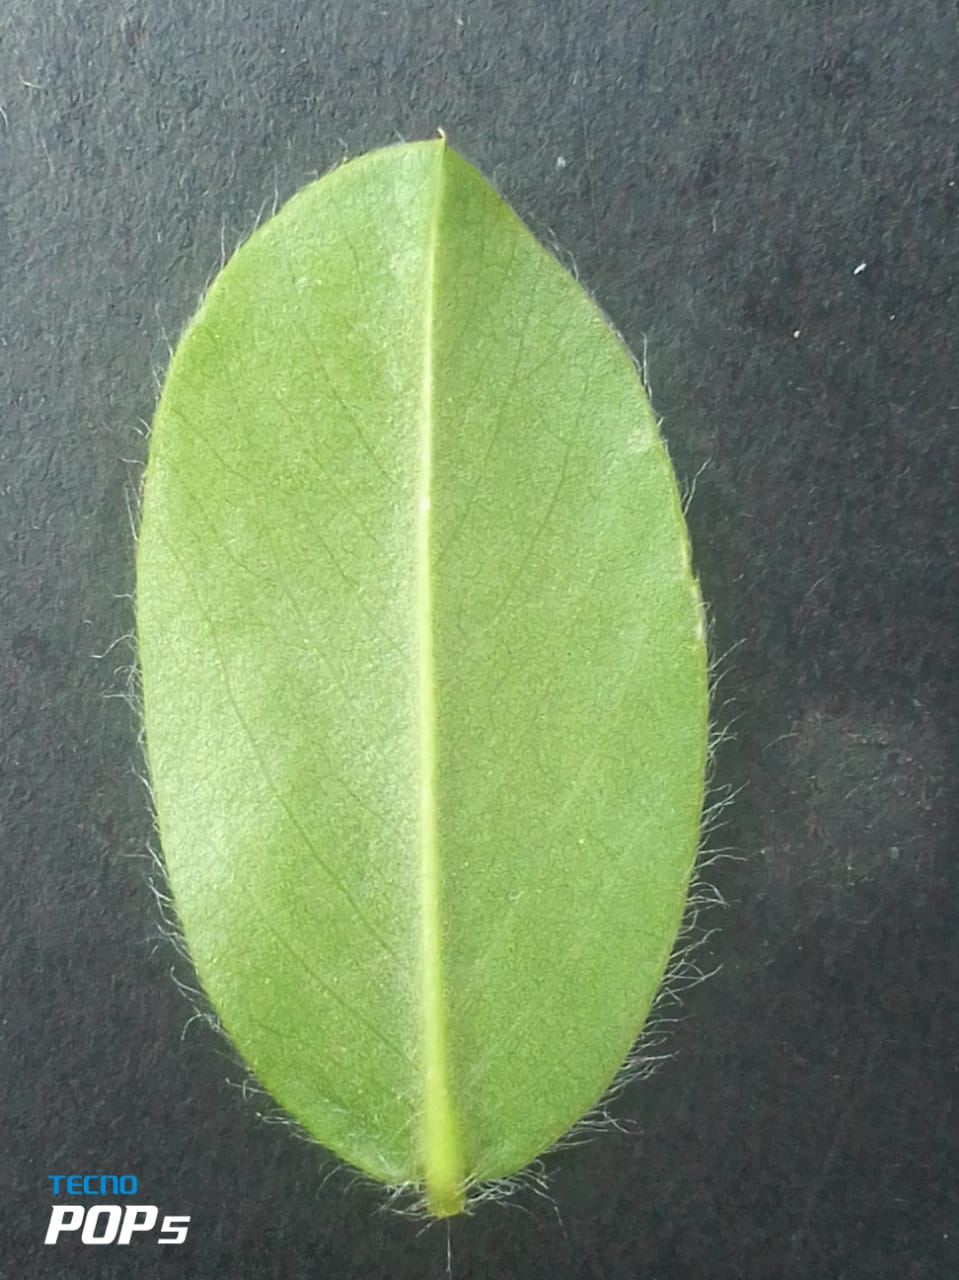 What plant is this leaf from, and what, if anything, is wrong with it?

peanut, healthy leaves
